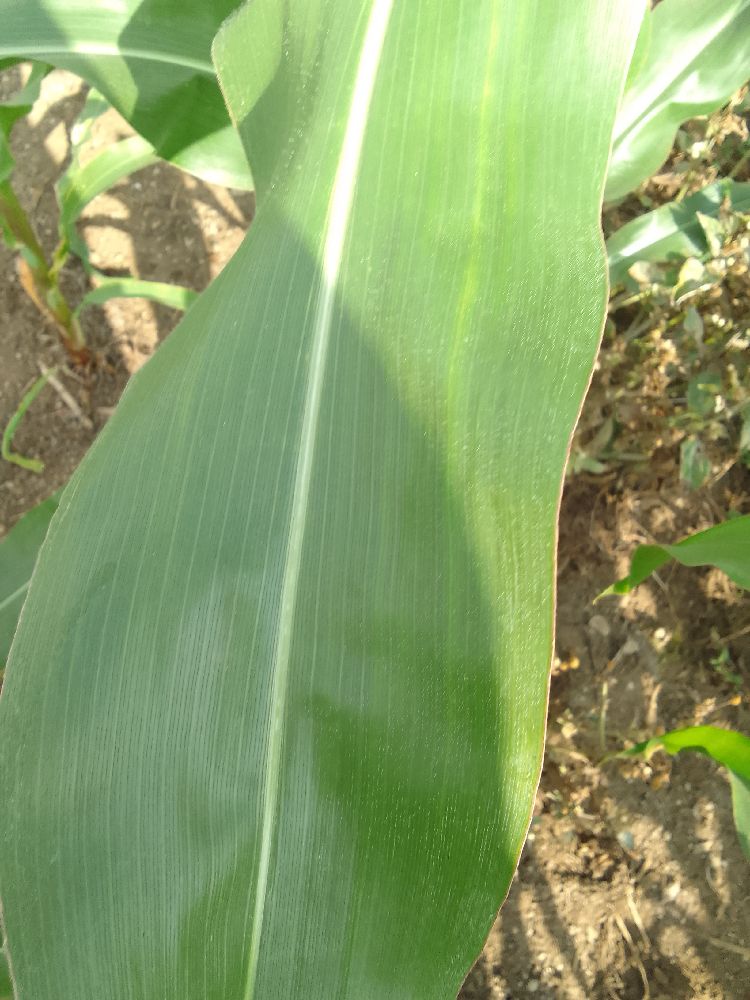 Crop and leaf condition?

maize, healthy
